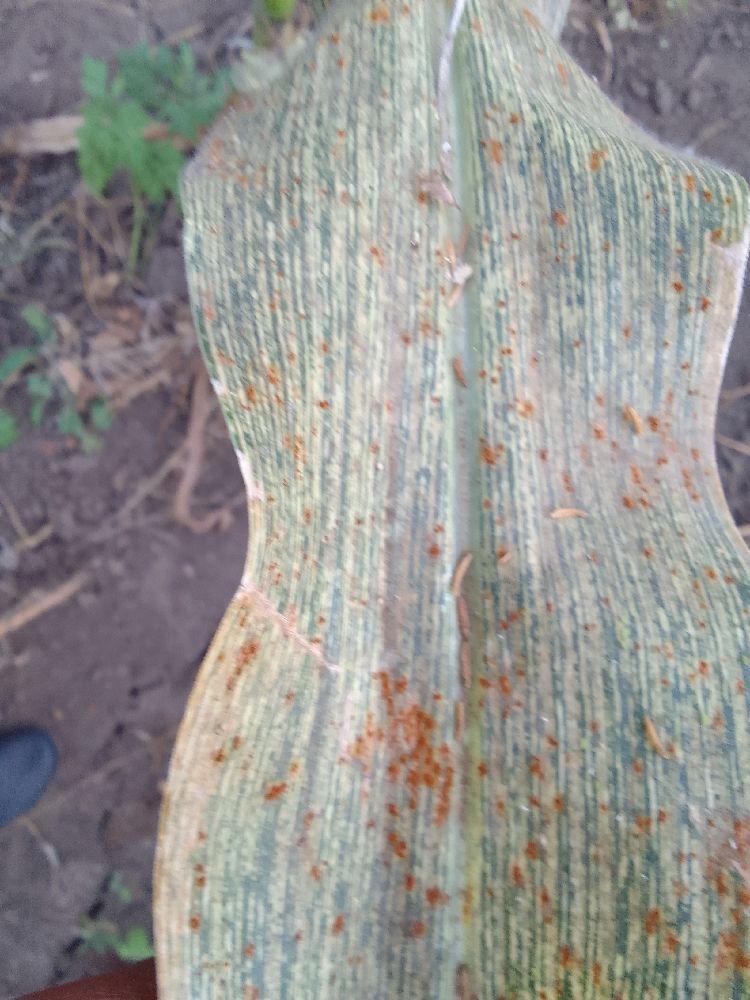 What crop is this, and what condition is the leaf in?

maize, maize streak virus
